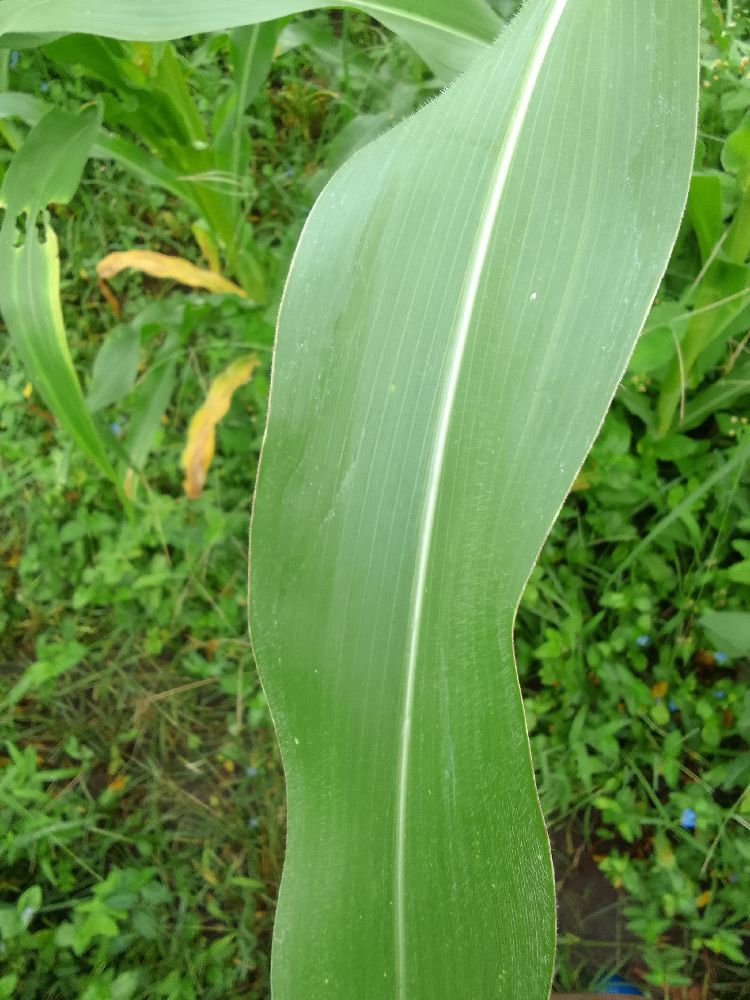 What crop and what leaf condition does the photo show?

maize, healthy
